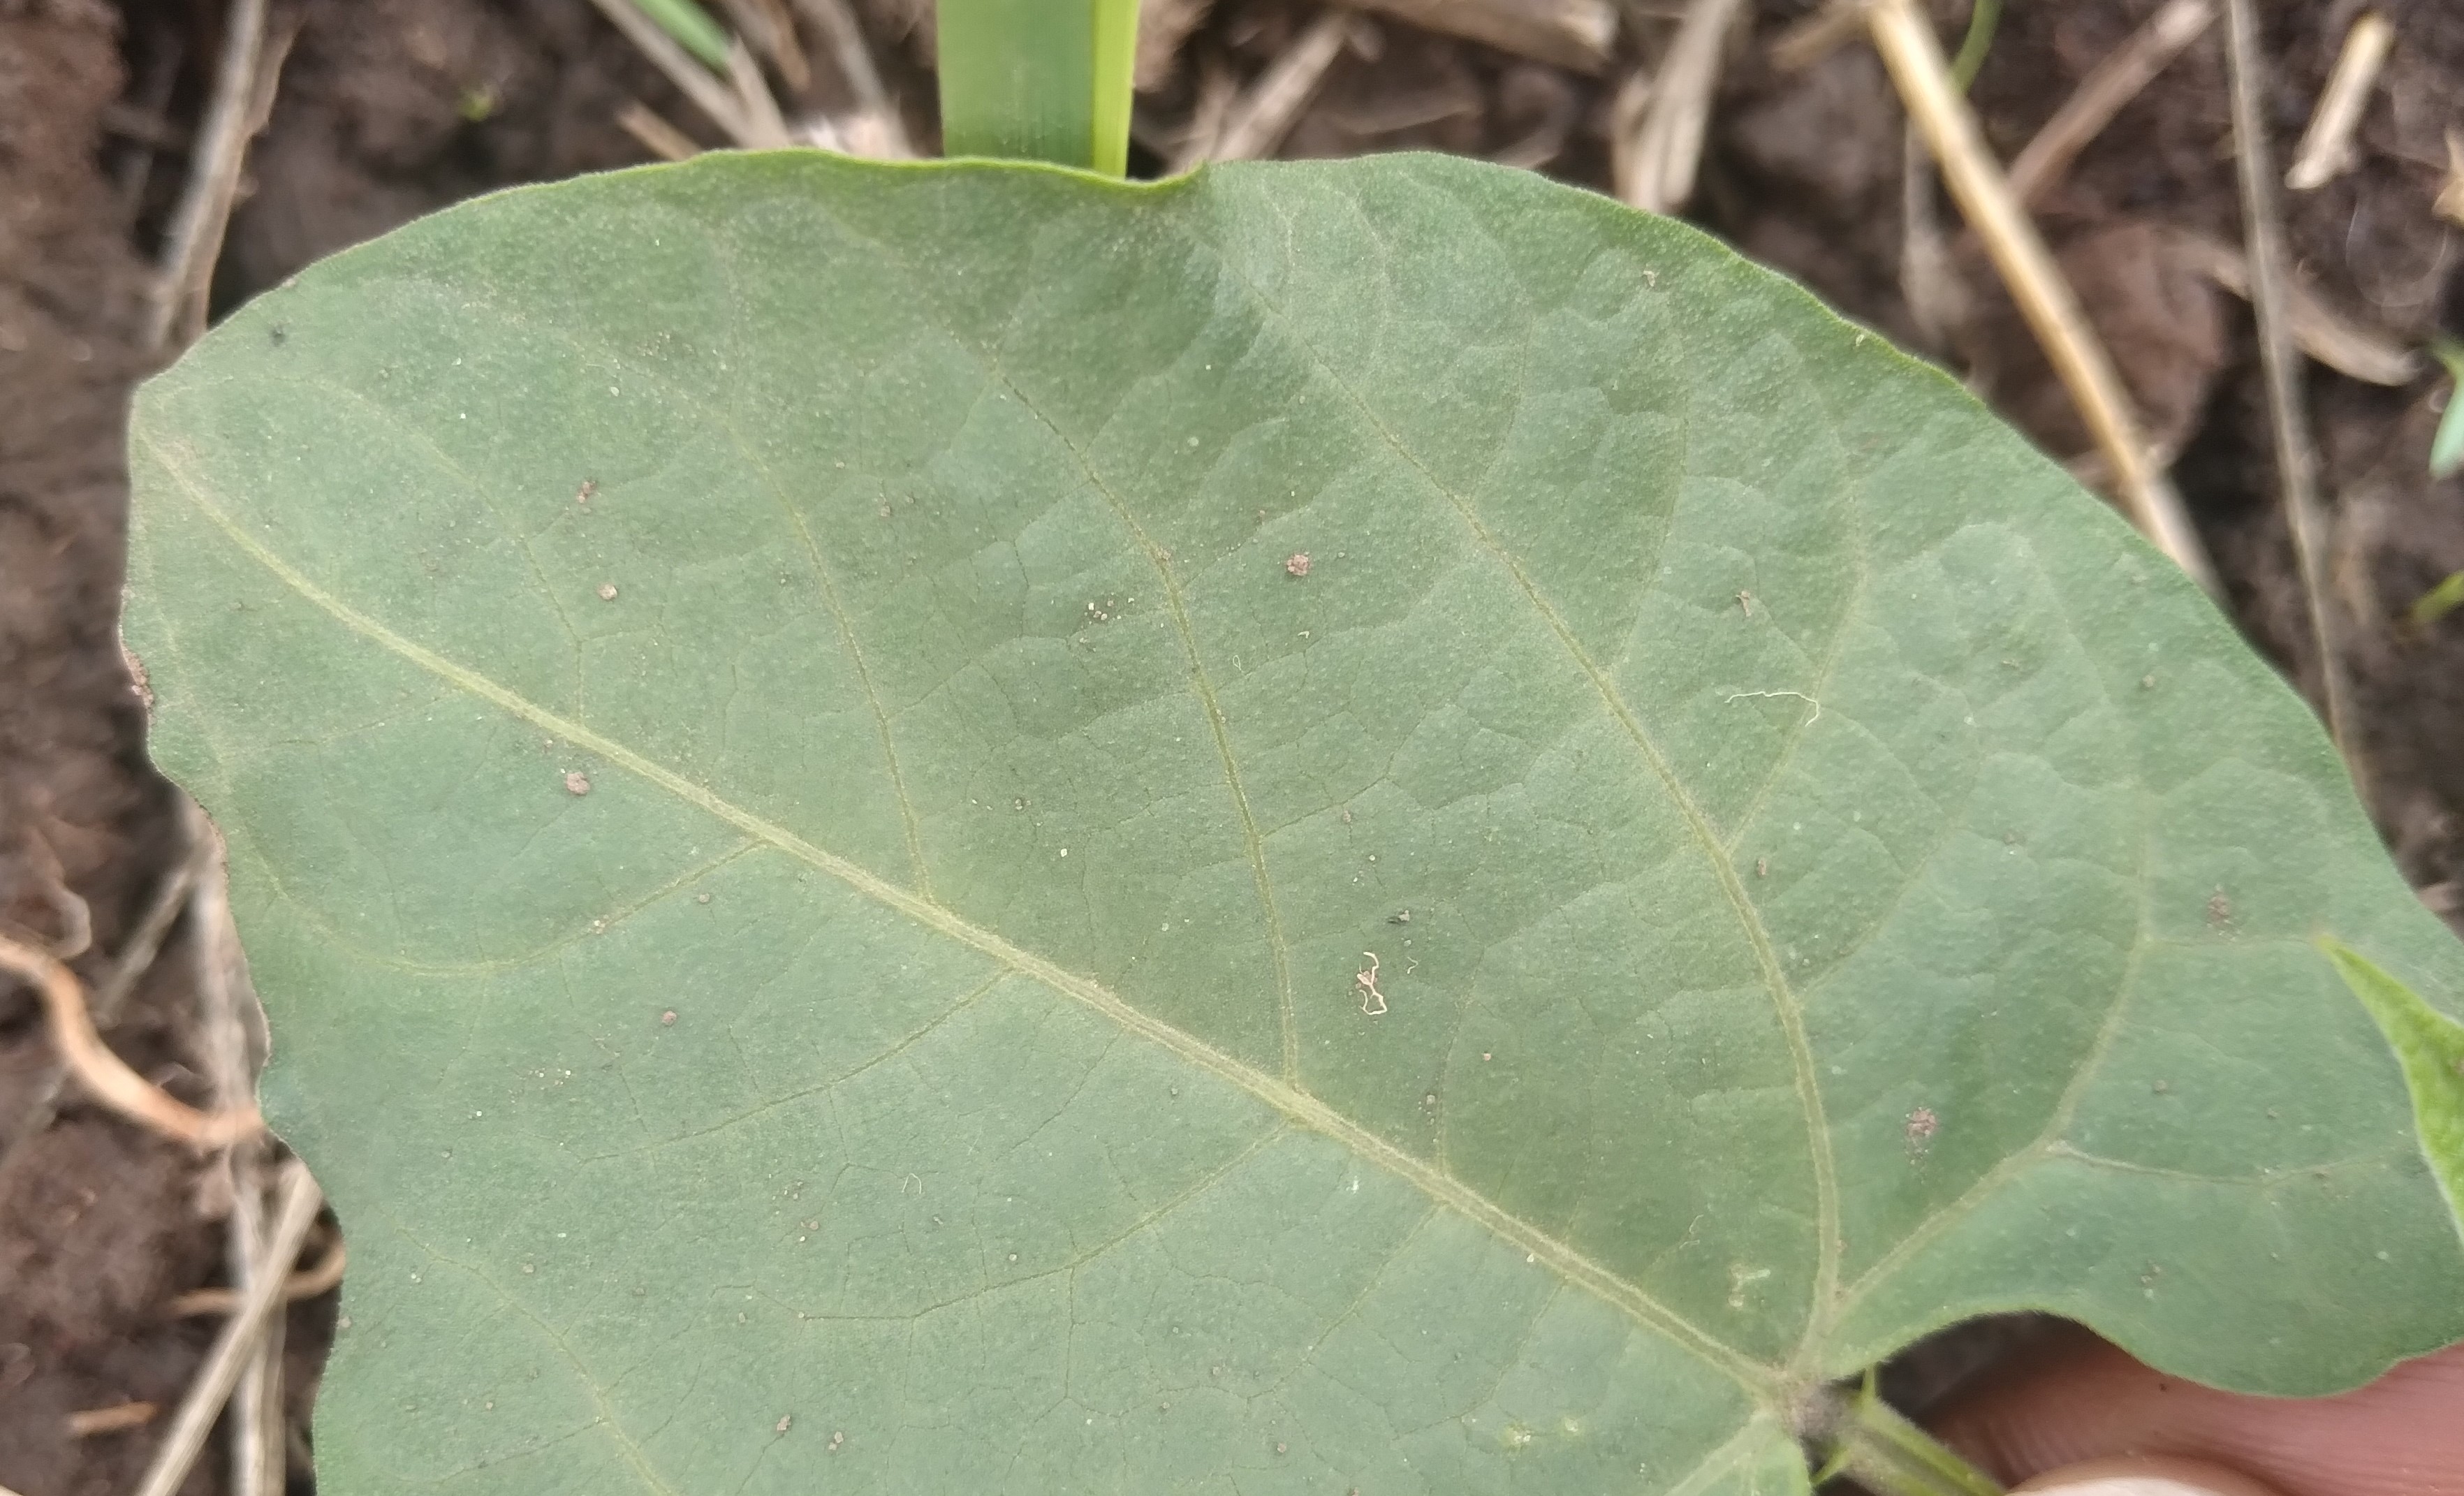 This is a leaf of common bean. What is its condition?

healthy
